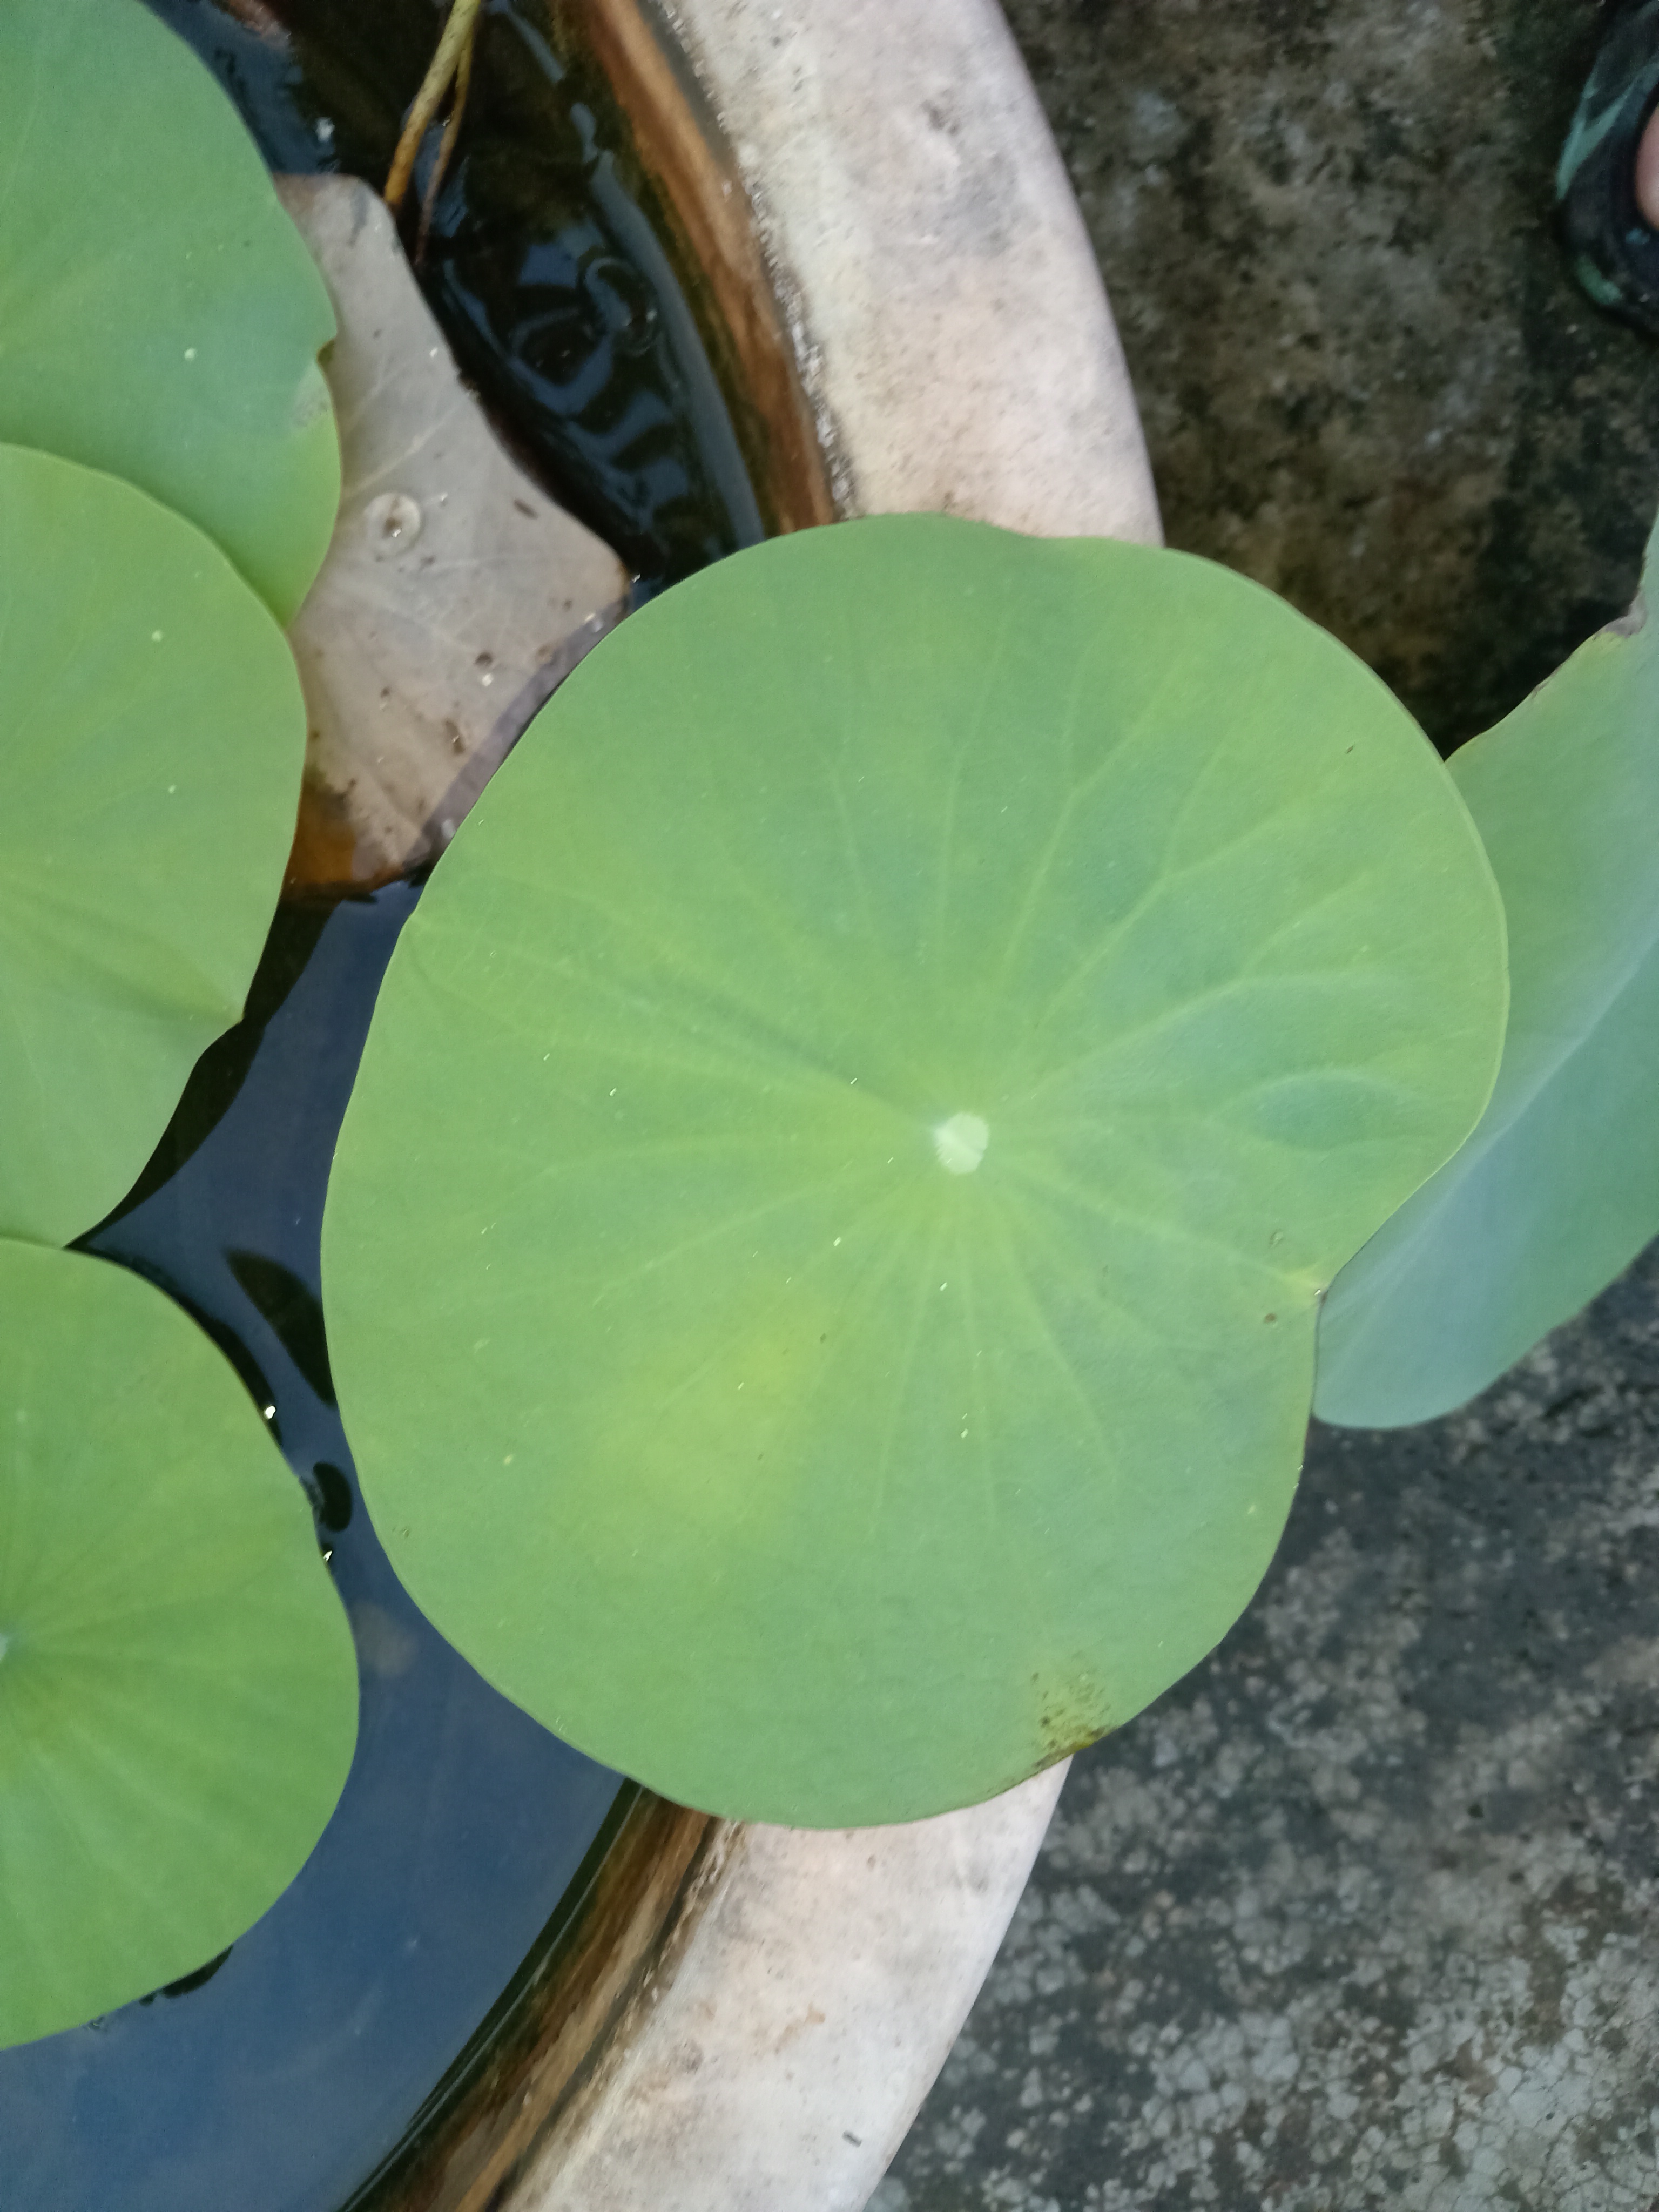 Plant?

lotus
